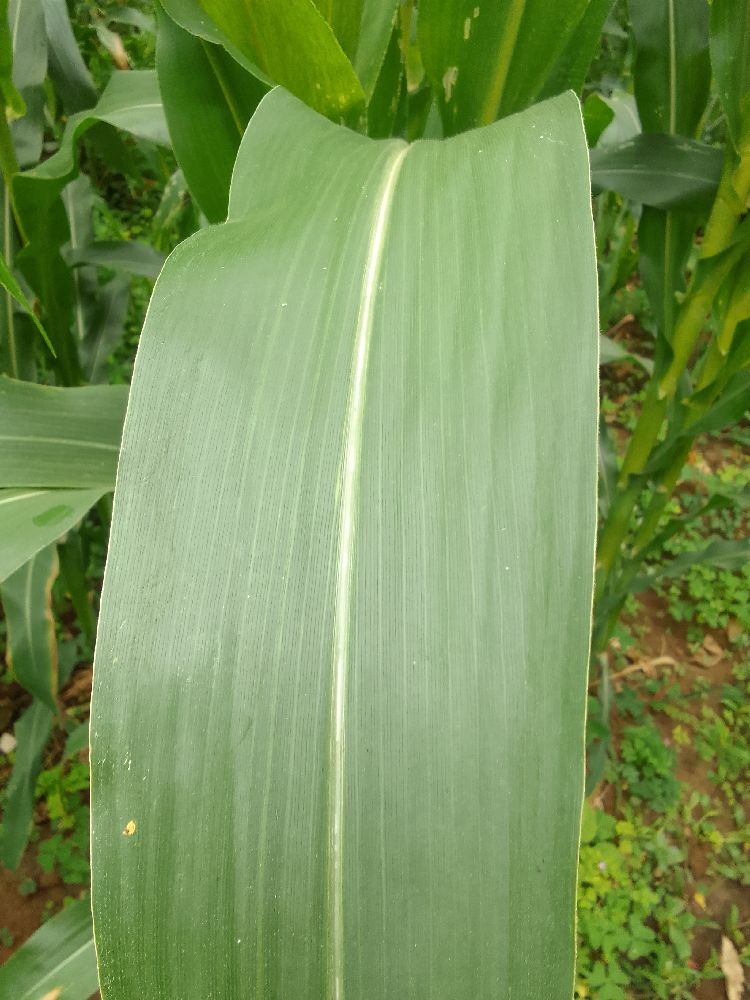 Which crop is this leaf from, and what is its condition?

maize, healthy
